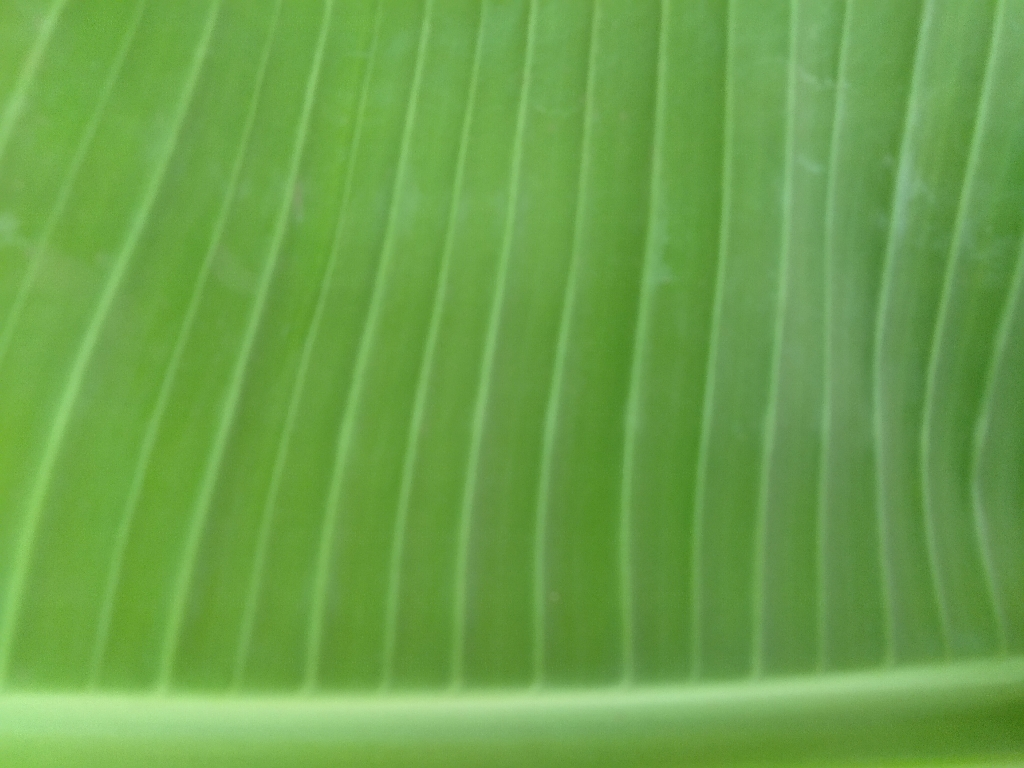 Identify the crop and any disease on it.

banana, healthy
